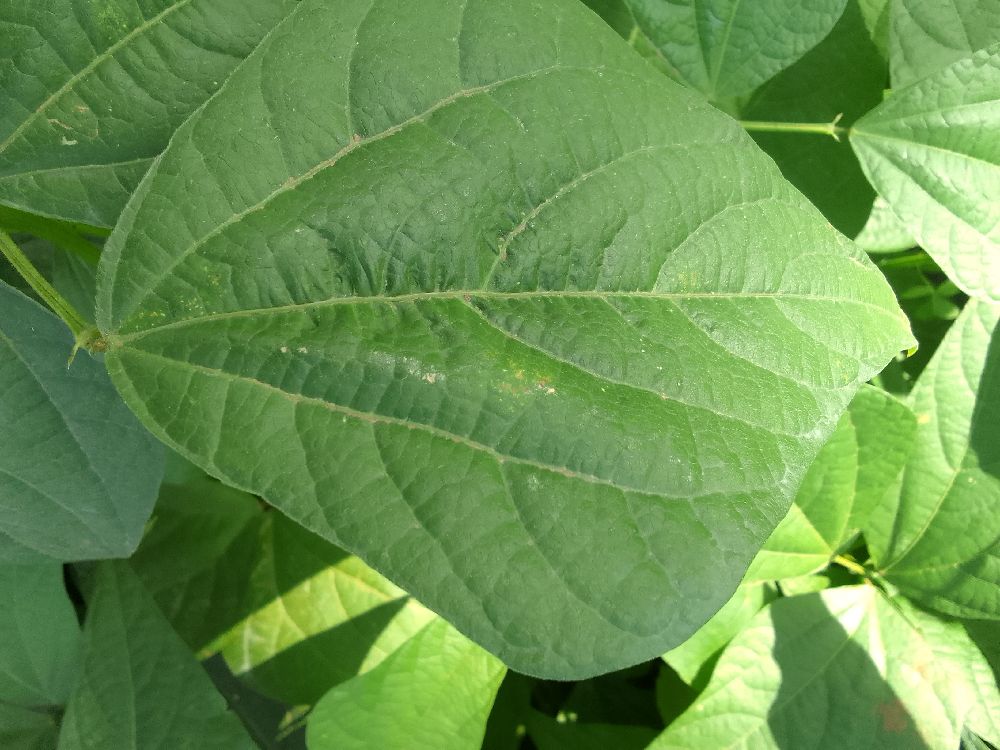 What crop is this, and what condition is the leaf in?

common bean, healthy
